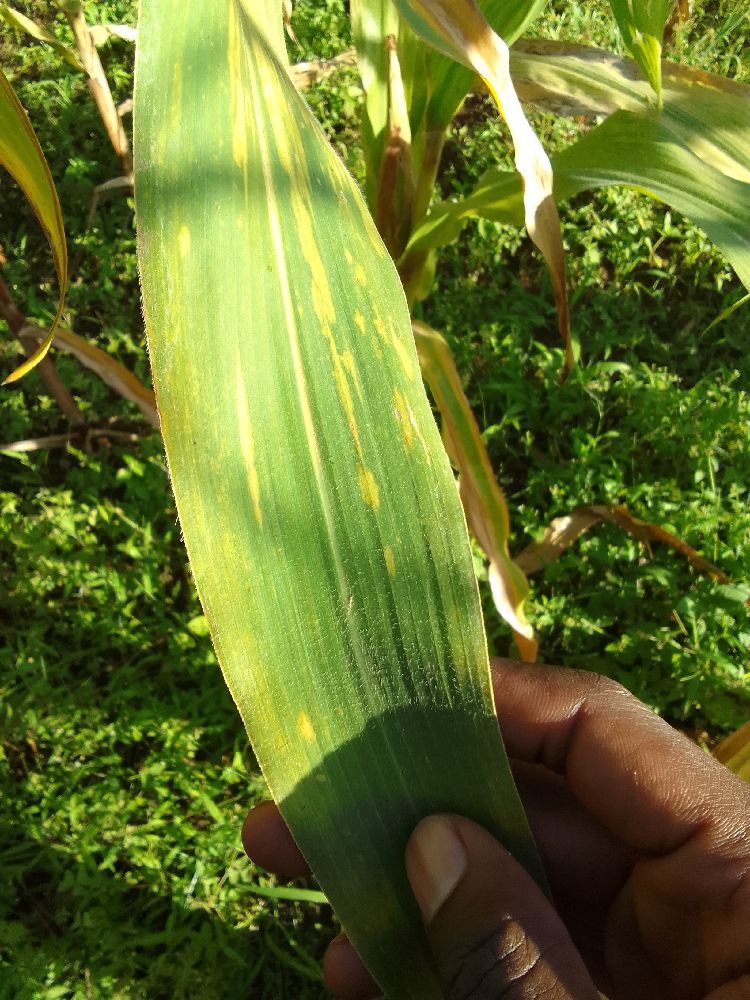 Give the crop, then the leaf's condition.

maize, maize lethal necrosis
